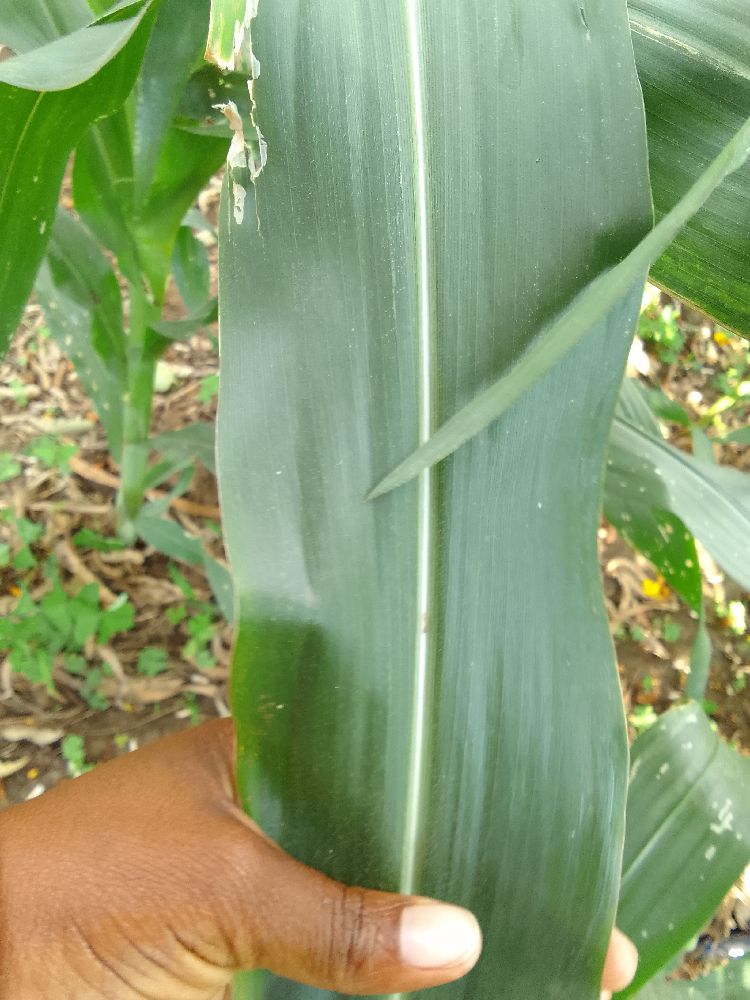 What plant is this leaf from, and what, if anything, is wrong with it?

maize, healthy
